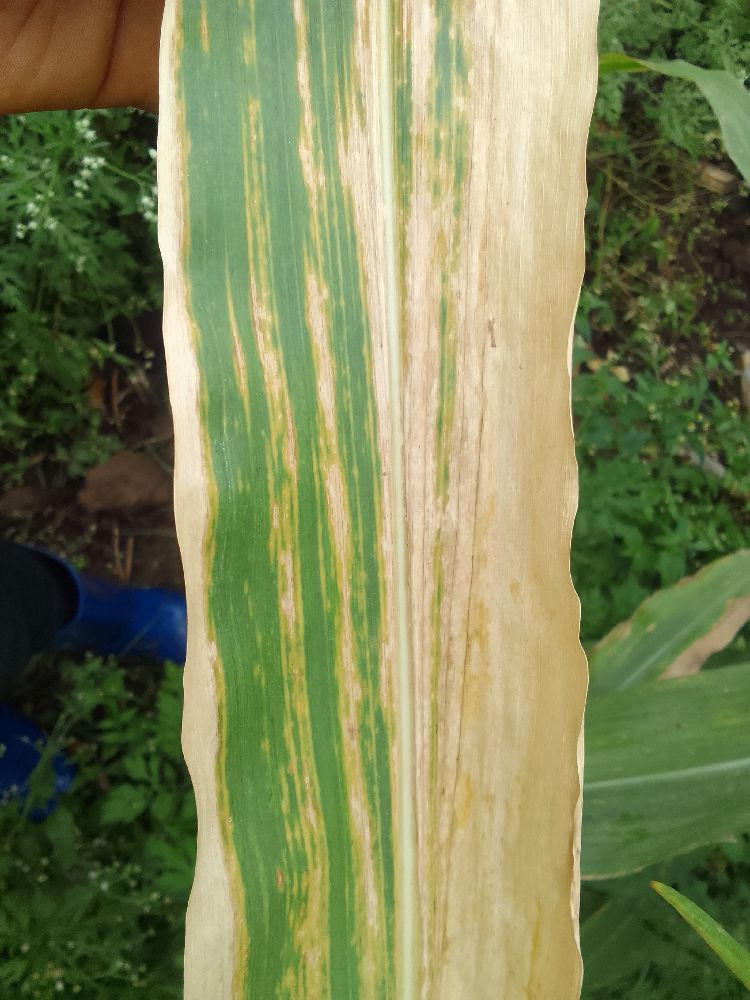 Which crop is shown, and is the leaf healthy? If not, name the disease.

maize, maize lethal necrosis
